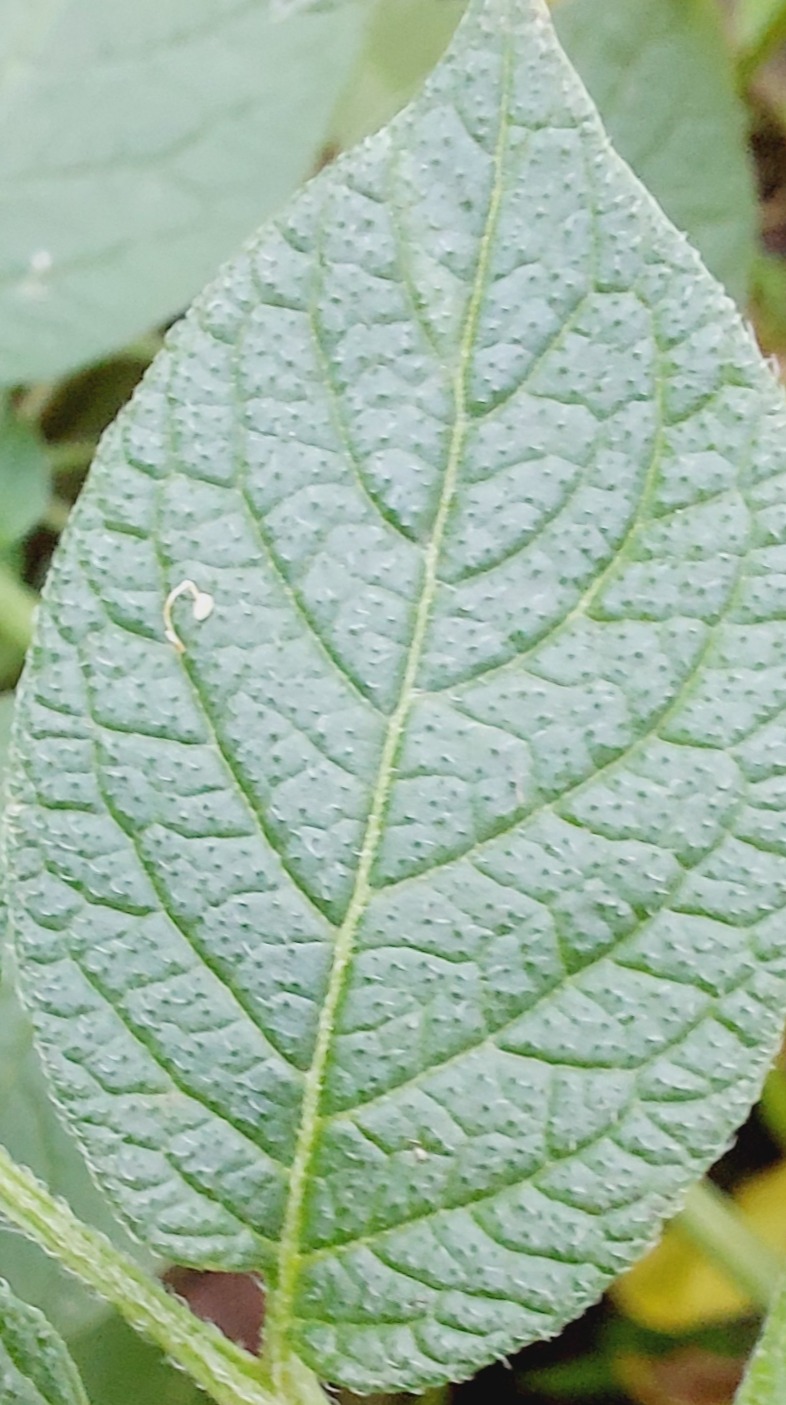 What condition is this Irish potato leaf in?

healthy
